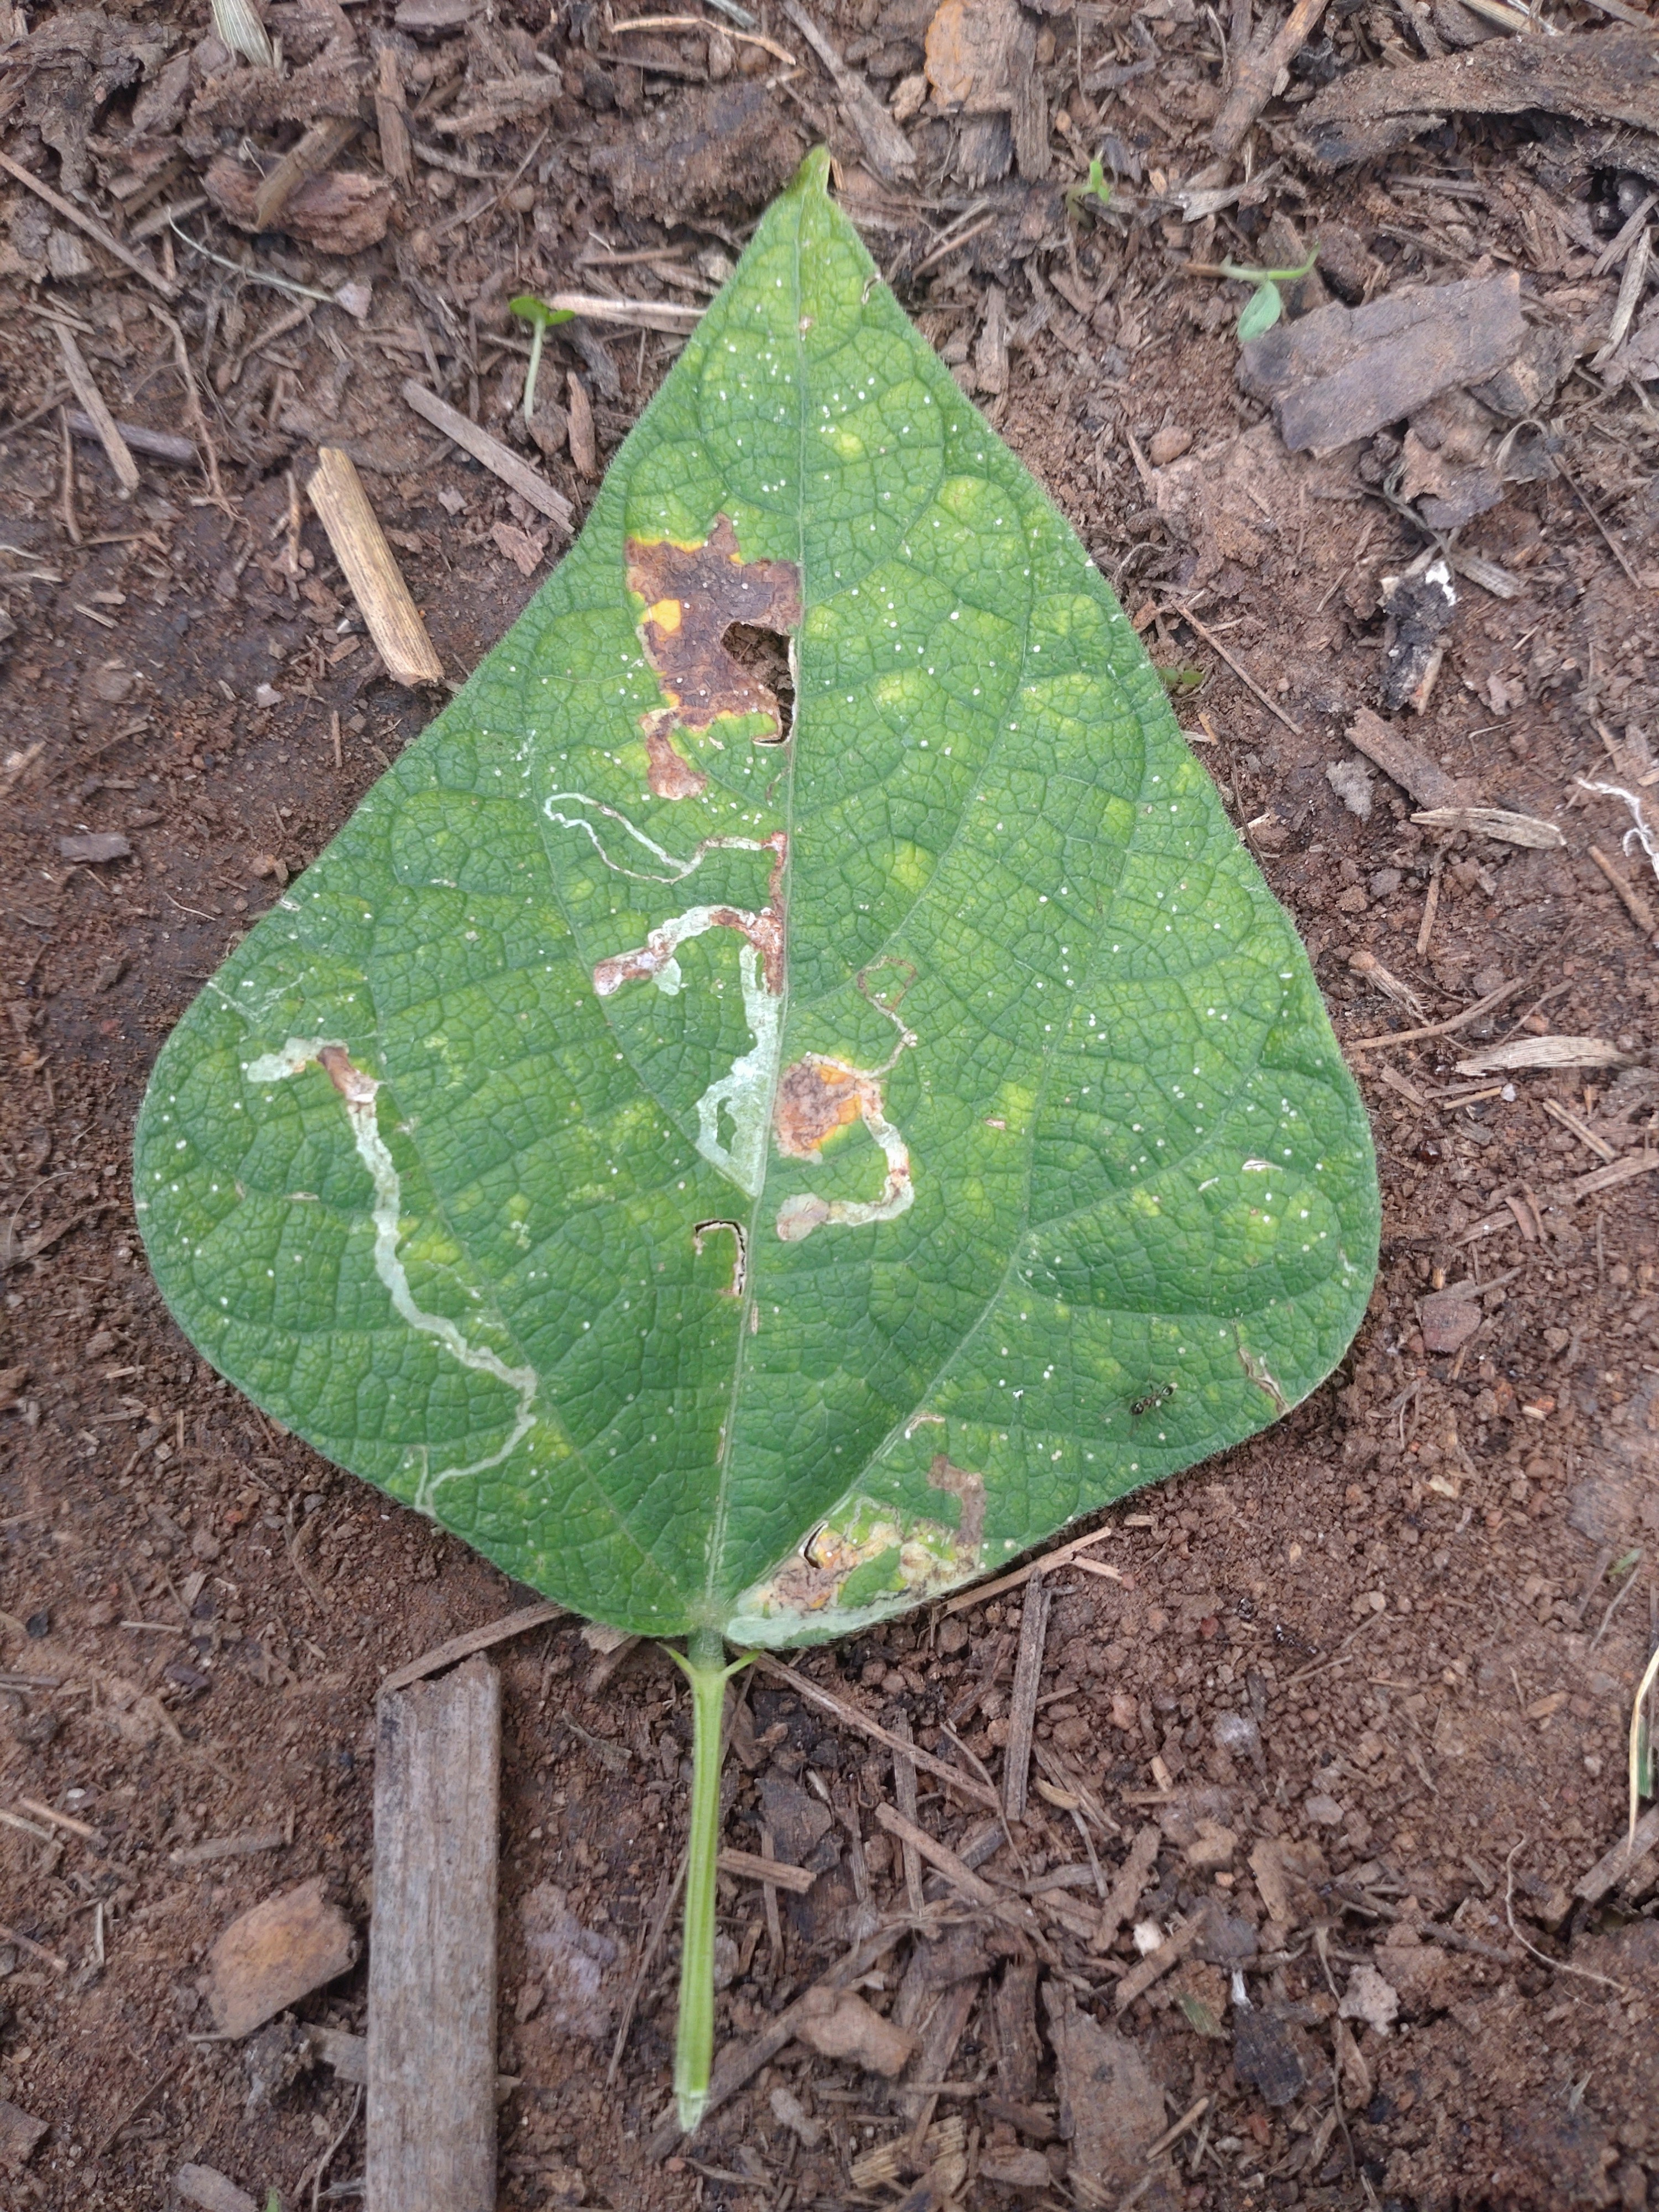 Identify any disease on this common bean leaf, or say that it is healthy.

anthracnose
